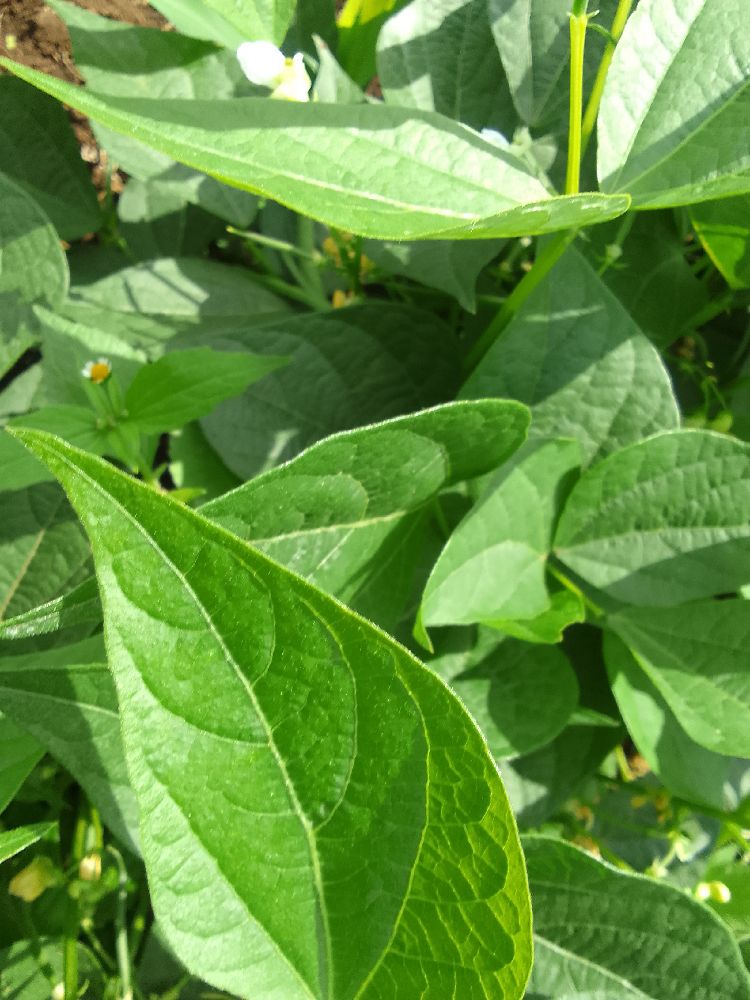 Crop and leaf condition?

common bean, healthy
